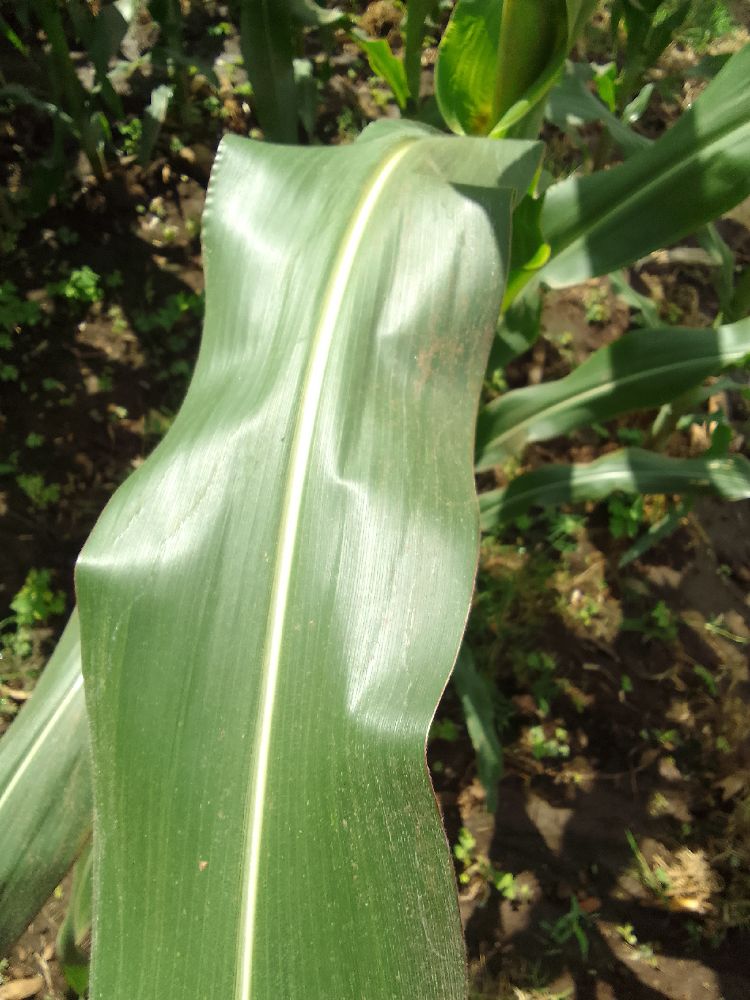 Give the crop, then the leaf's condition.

maize, healthy
